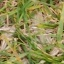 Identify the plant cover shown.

grass
